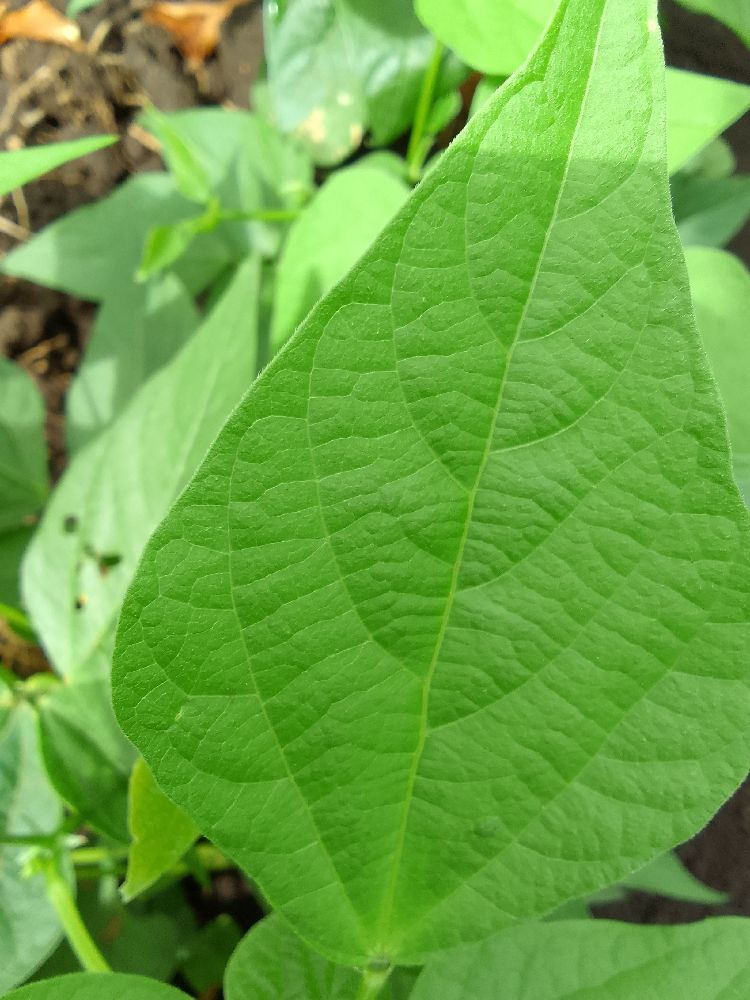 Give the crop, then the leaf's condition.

common bean, healthy
